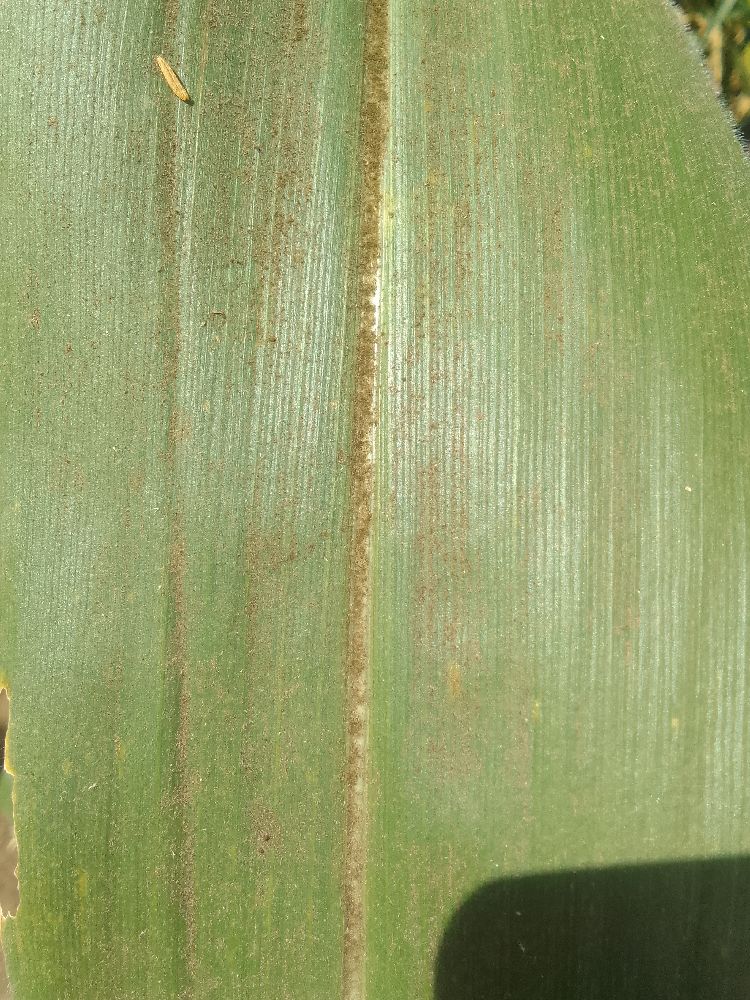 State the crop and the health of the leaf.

maize, healthy
